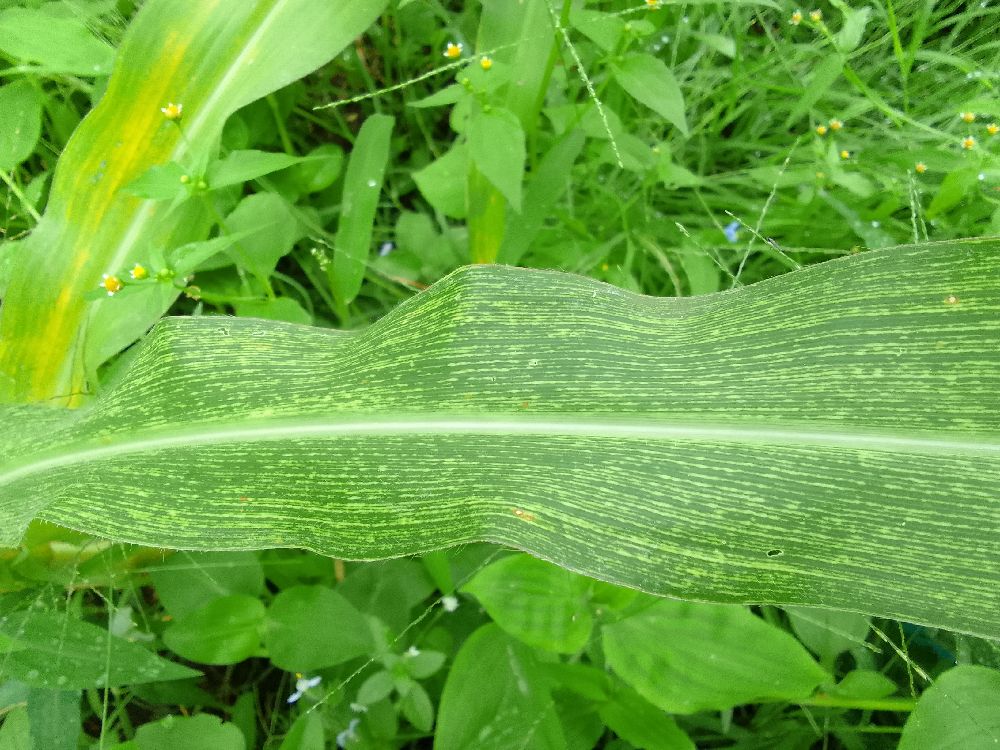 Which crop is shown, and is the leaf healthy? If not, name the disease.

maize, maize streak virus
